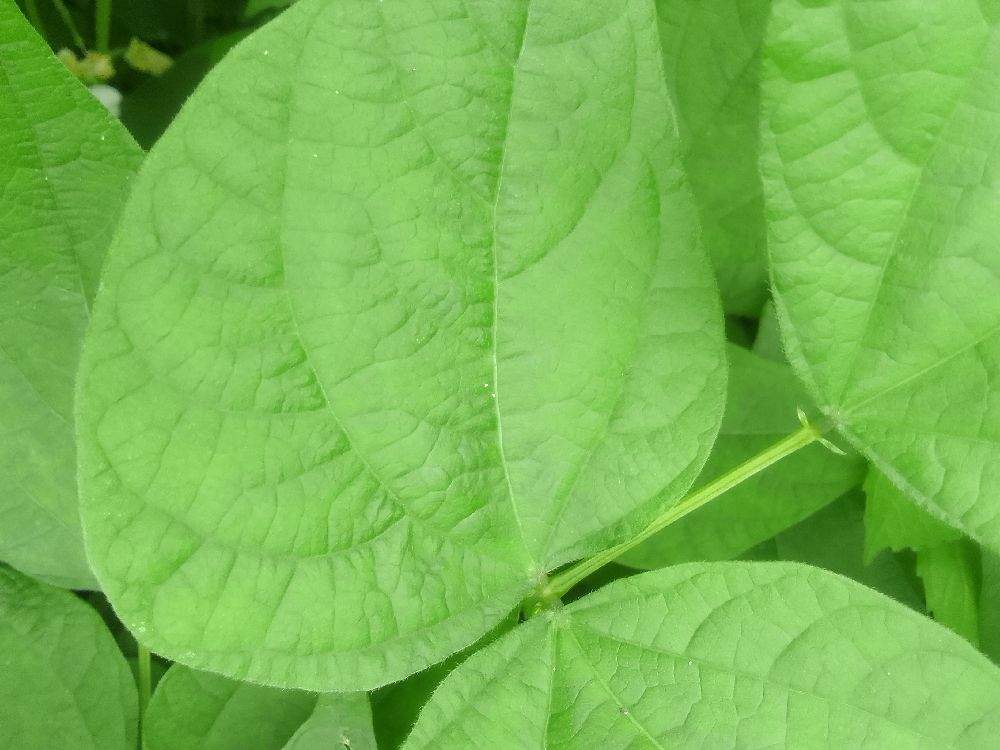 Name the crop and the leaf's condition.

common bean, healthy
